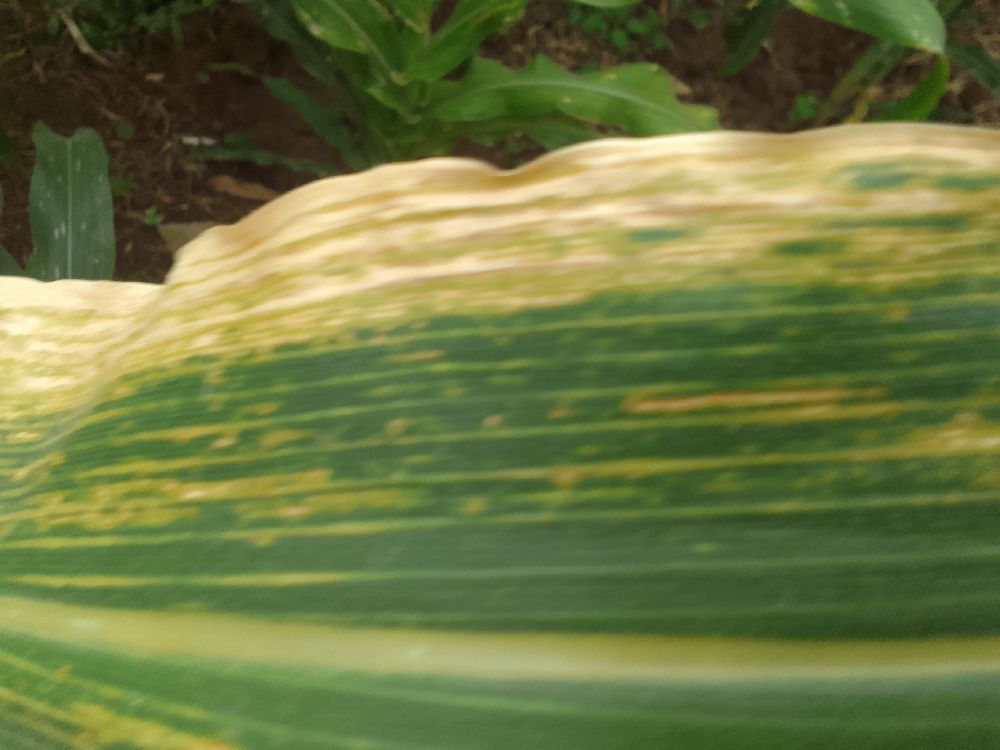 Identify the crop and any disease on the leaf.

maize, maize lethal necrosis
